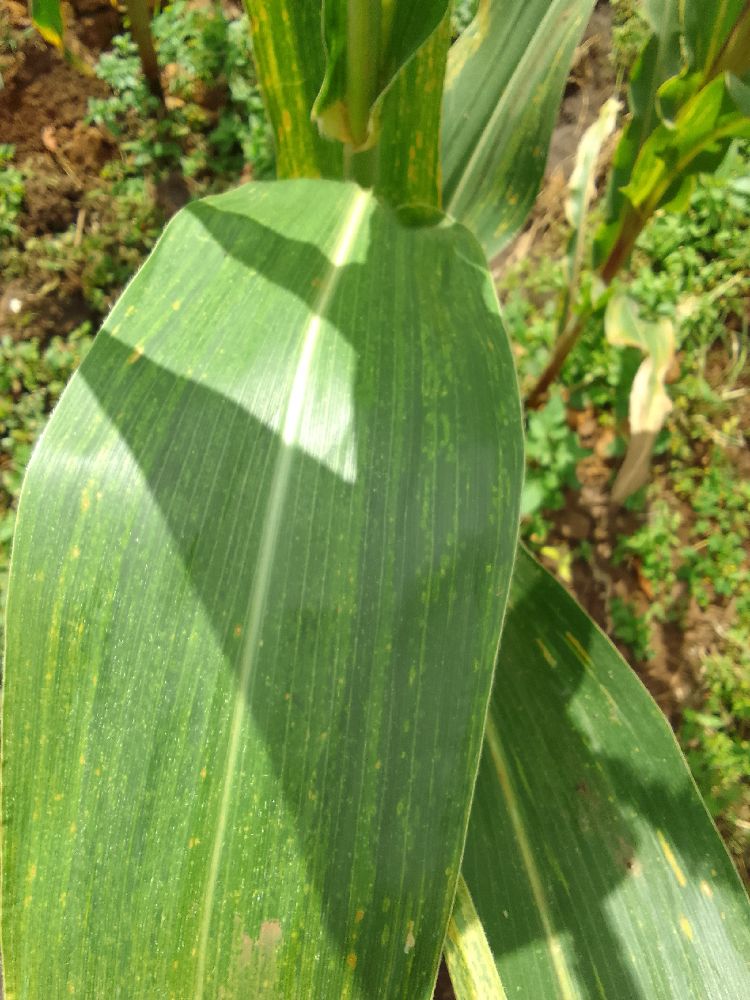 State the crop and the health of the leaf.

maize, maize lethal necrosis
